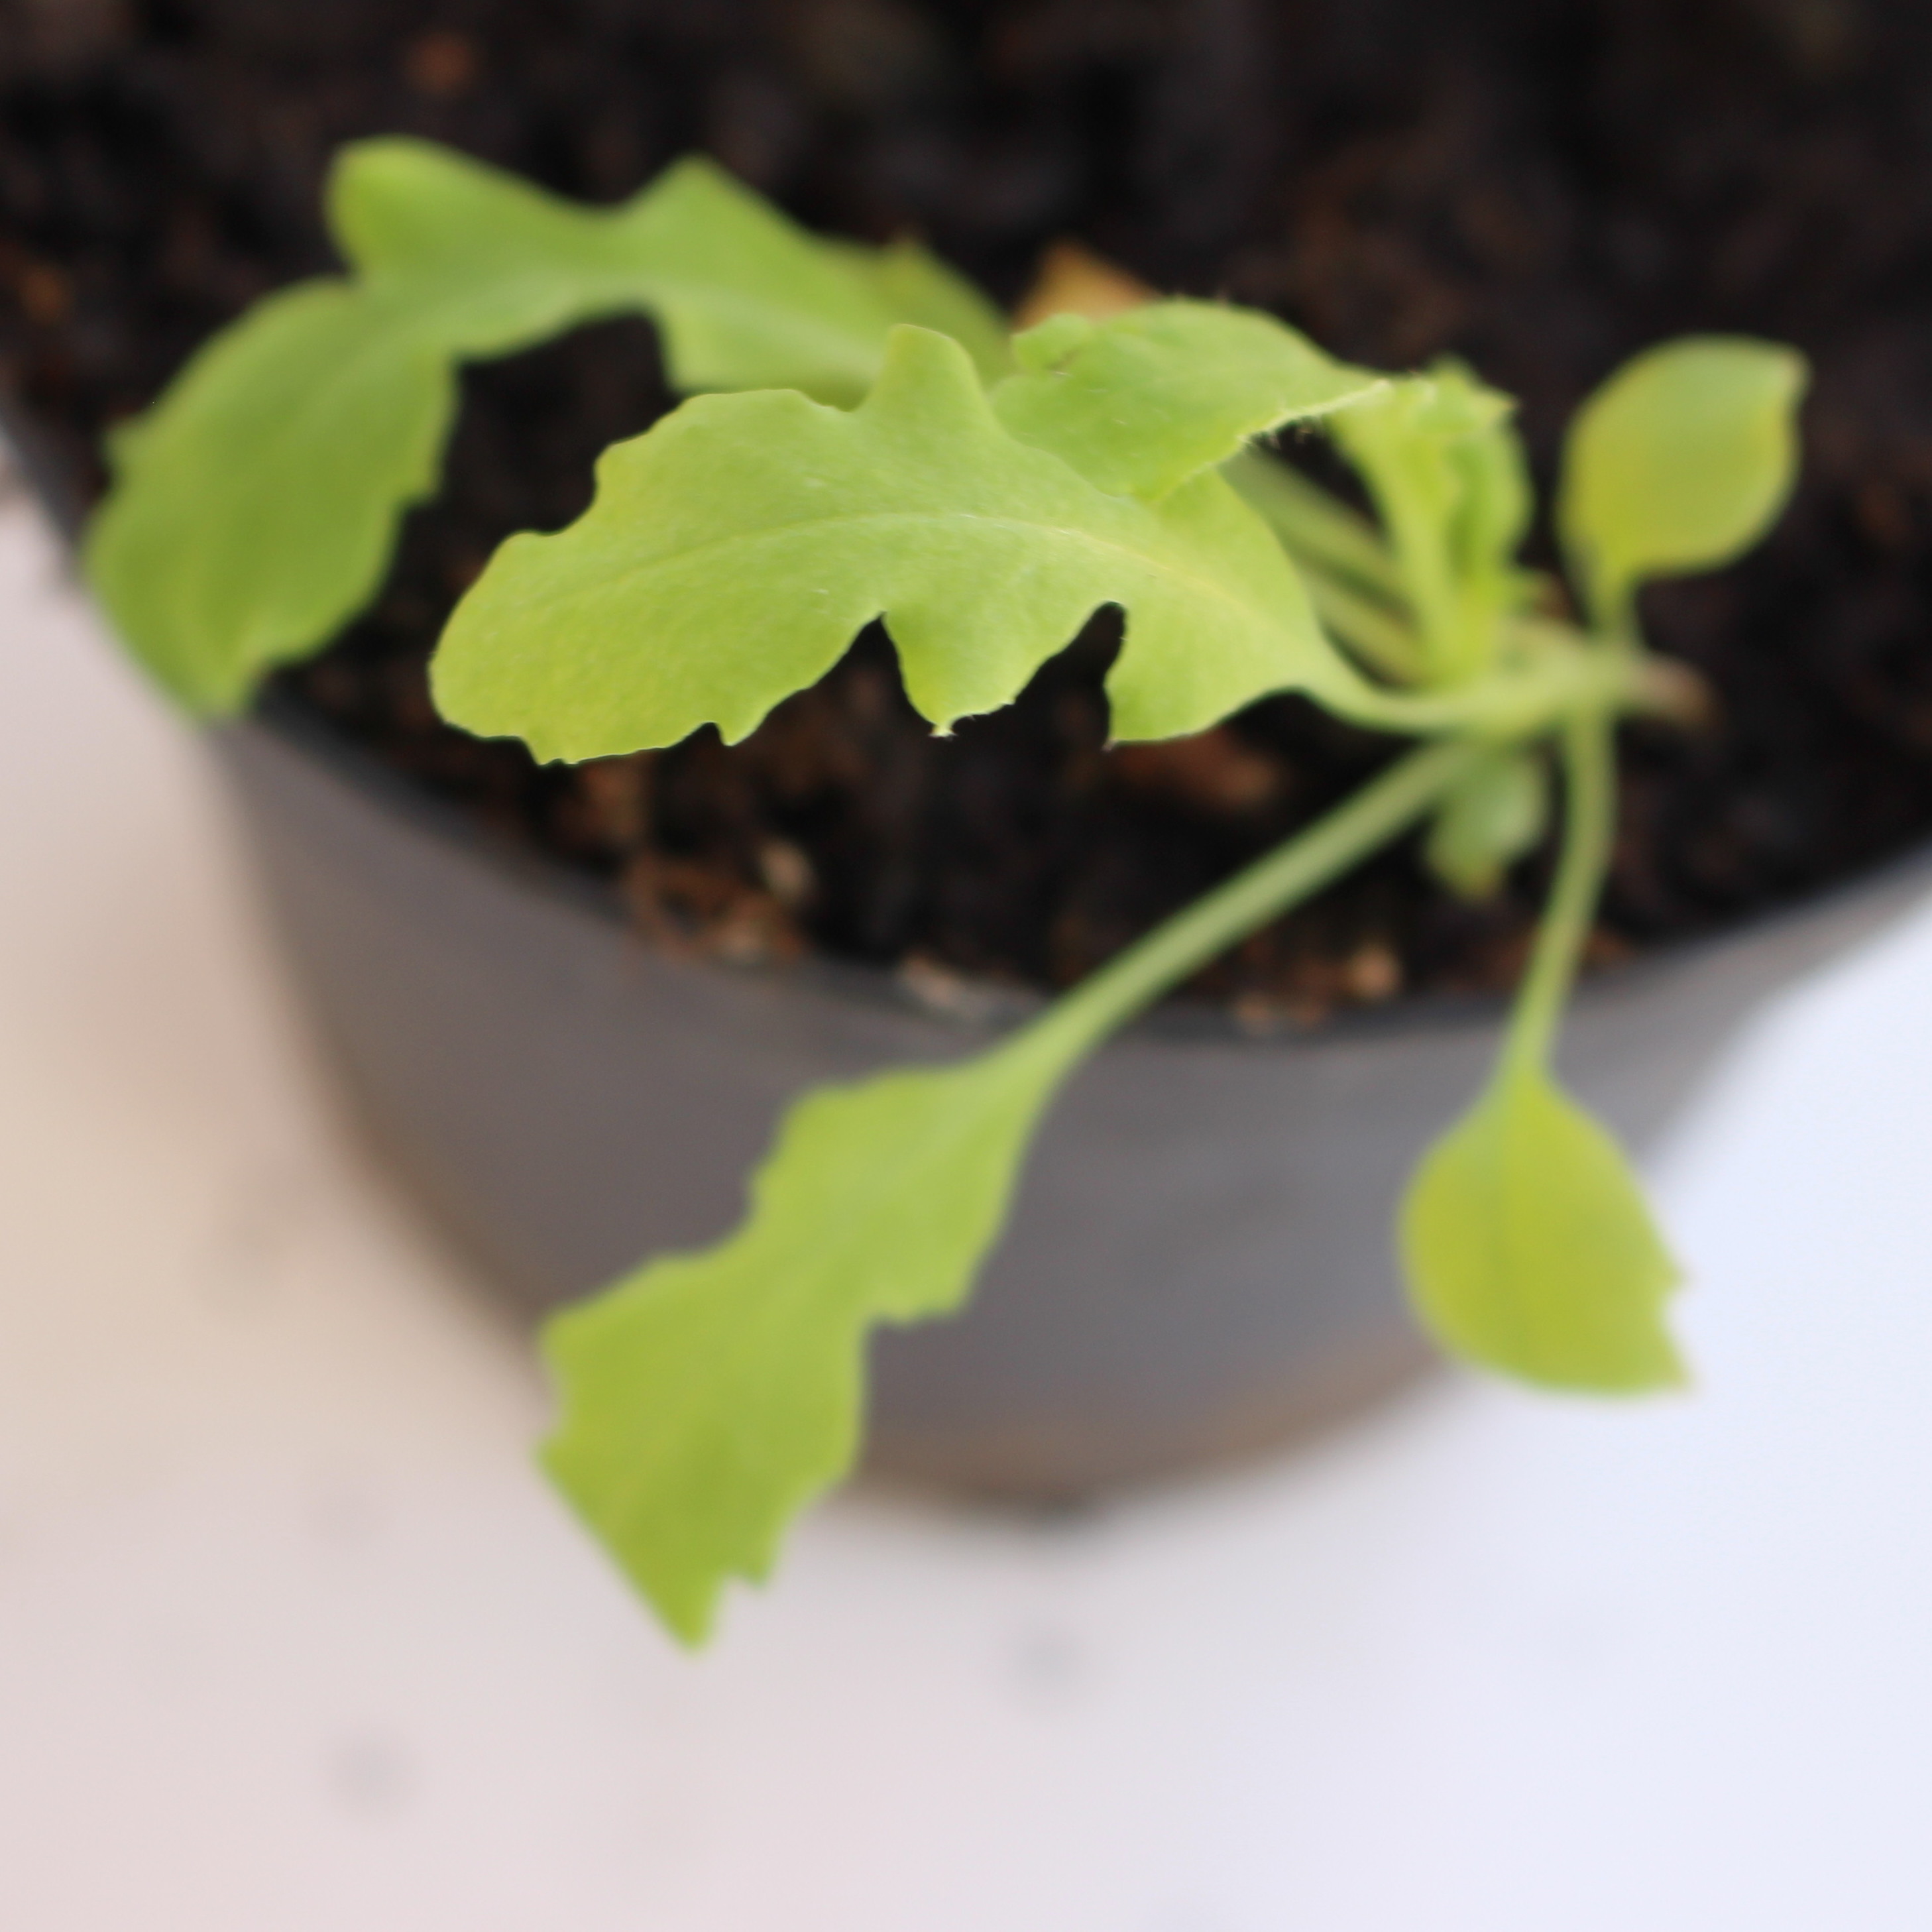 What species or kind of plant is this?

Papaver rhoeas
